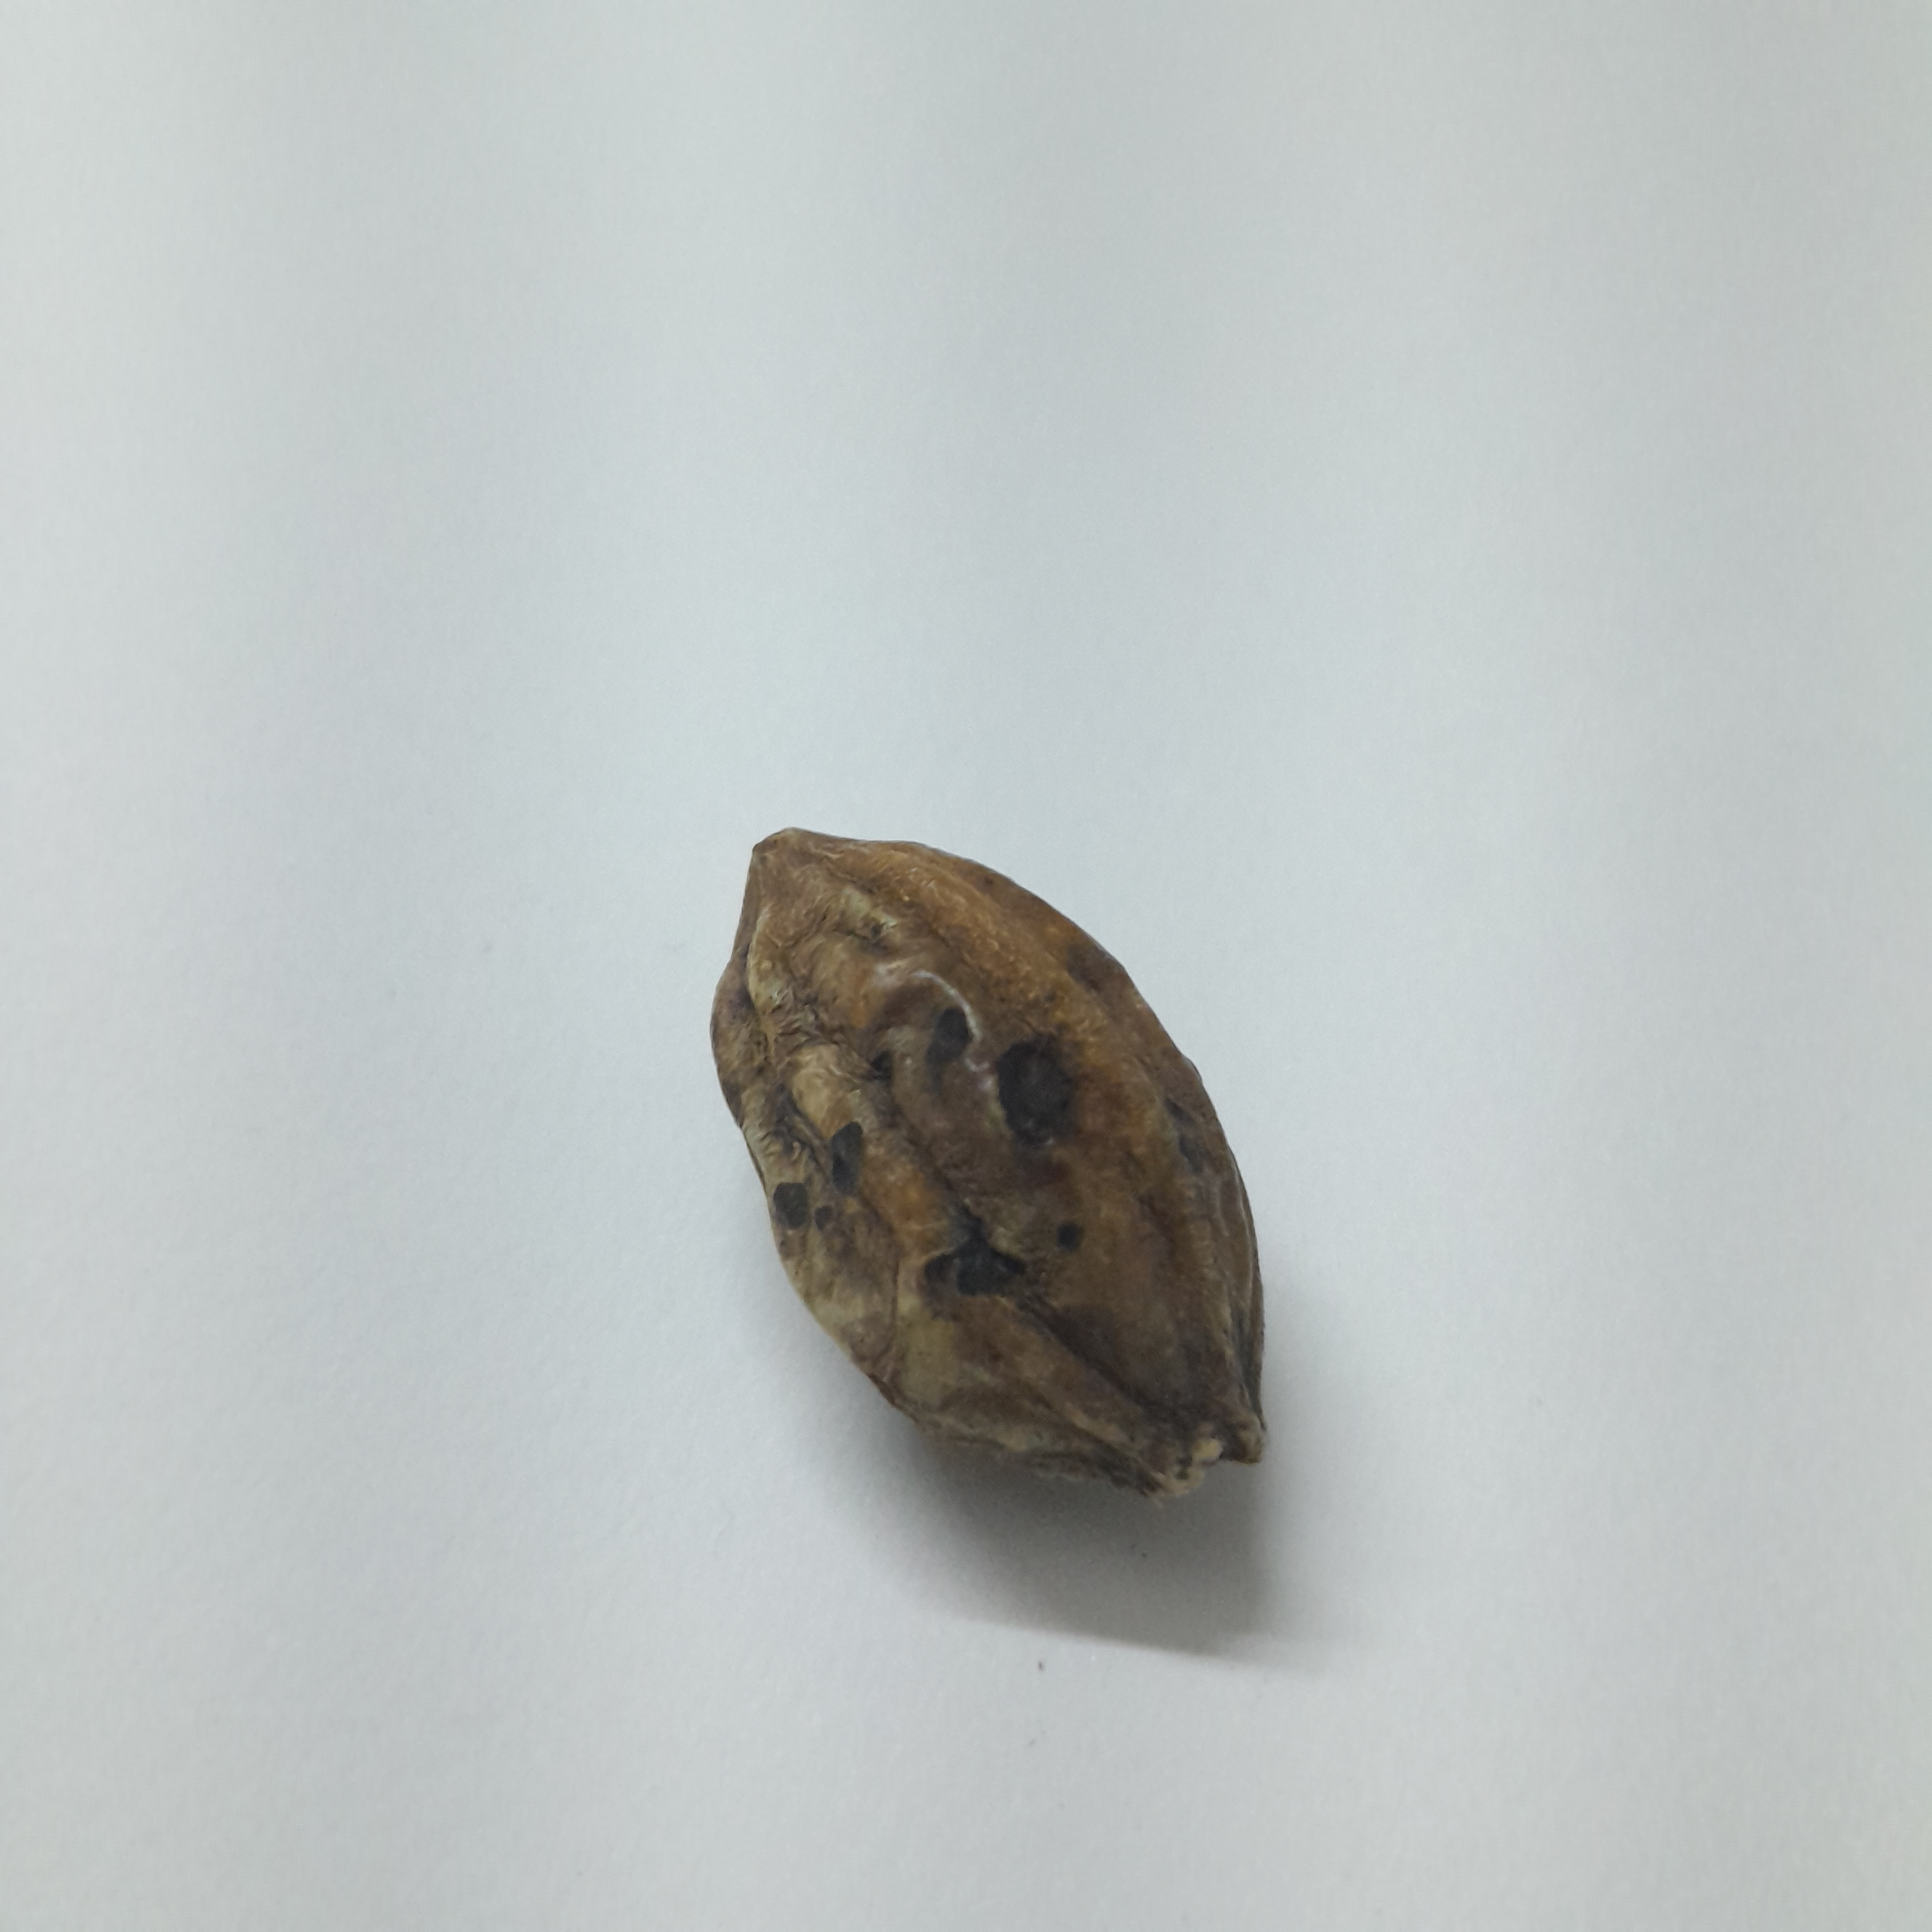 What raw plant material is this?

hirdaa
